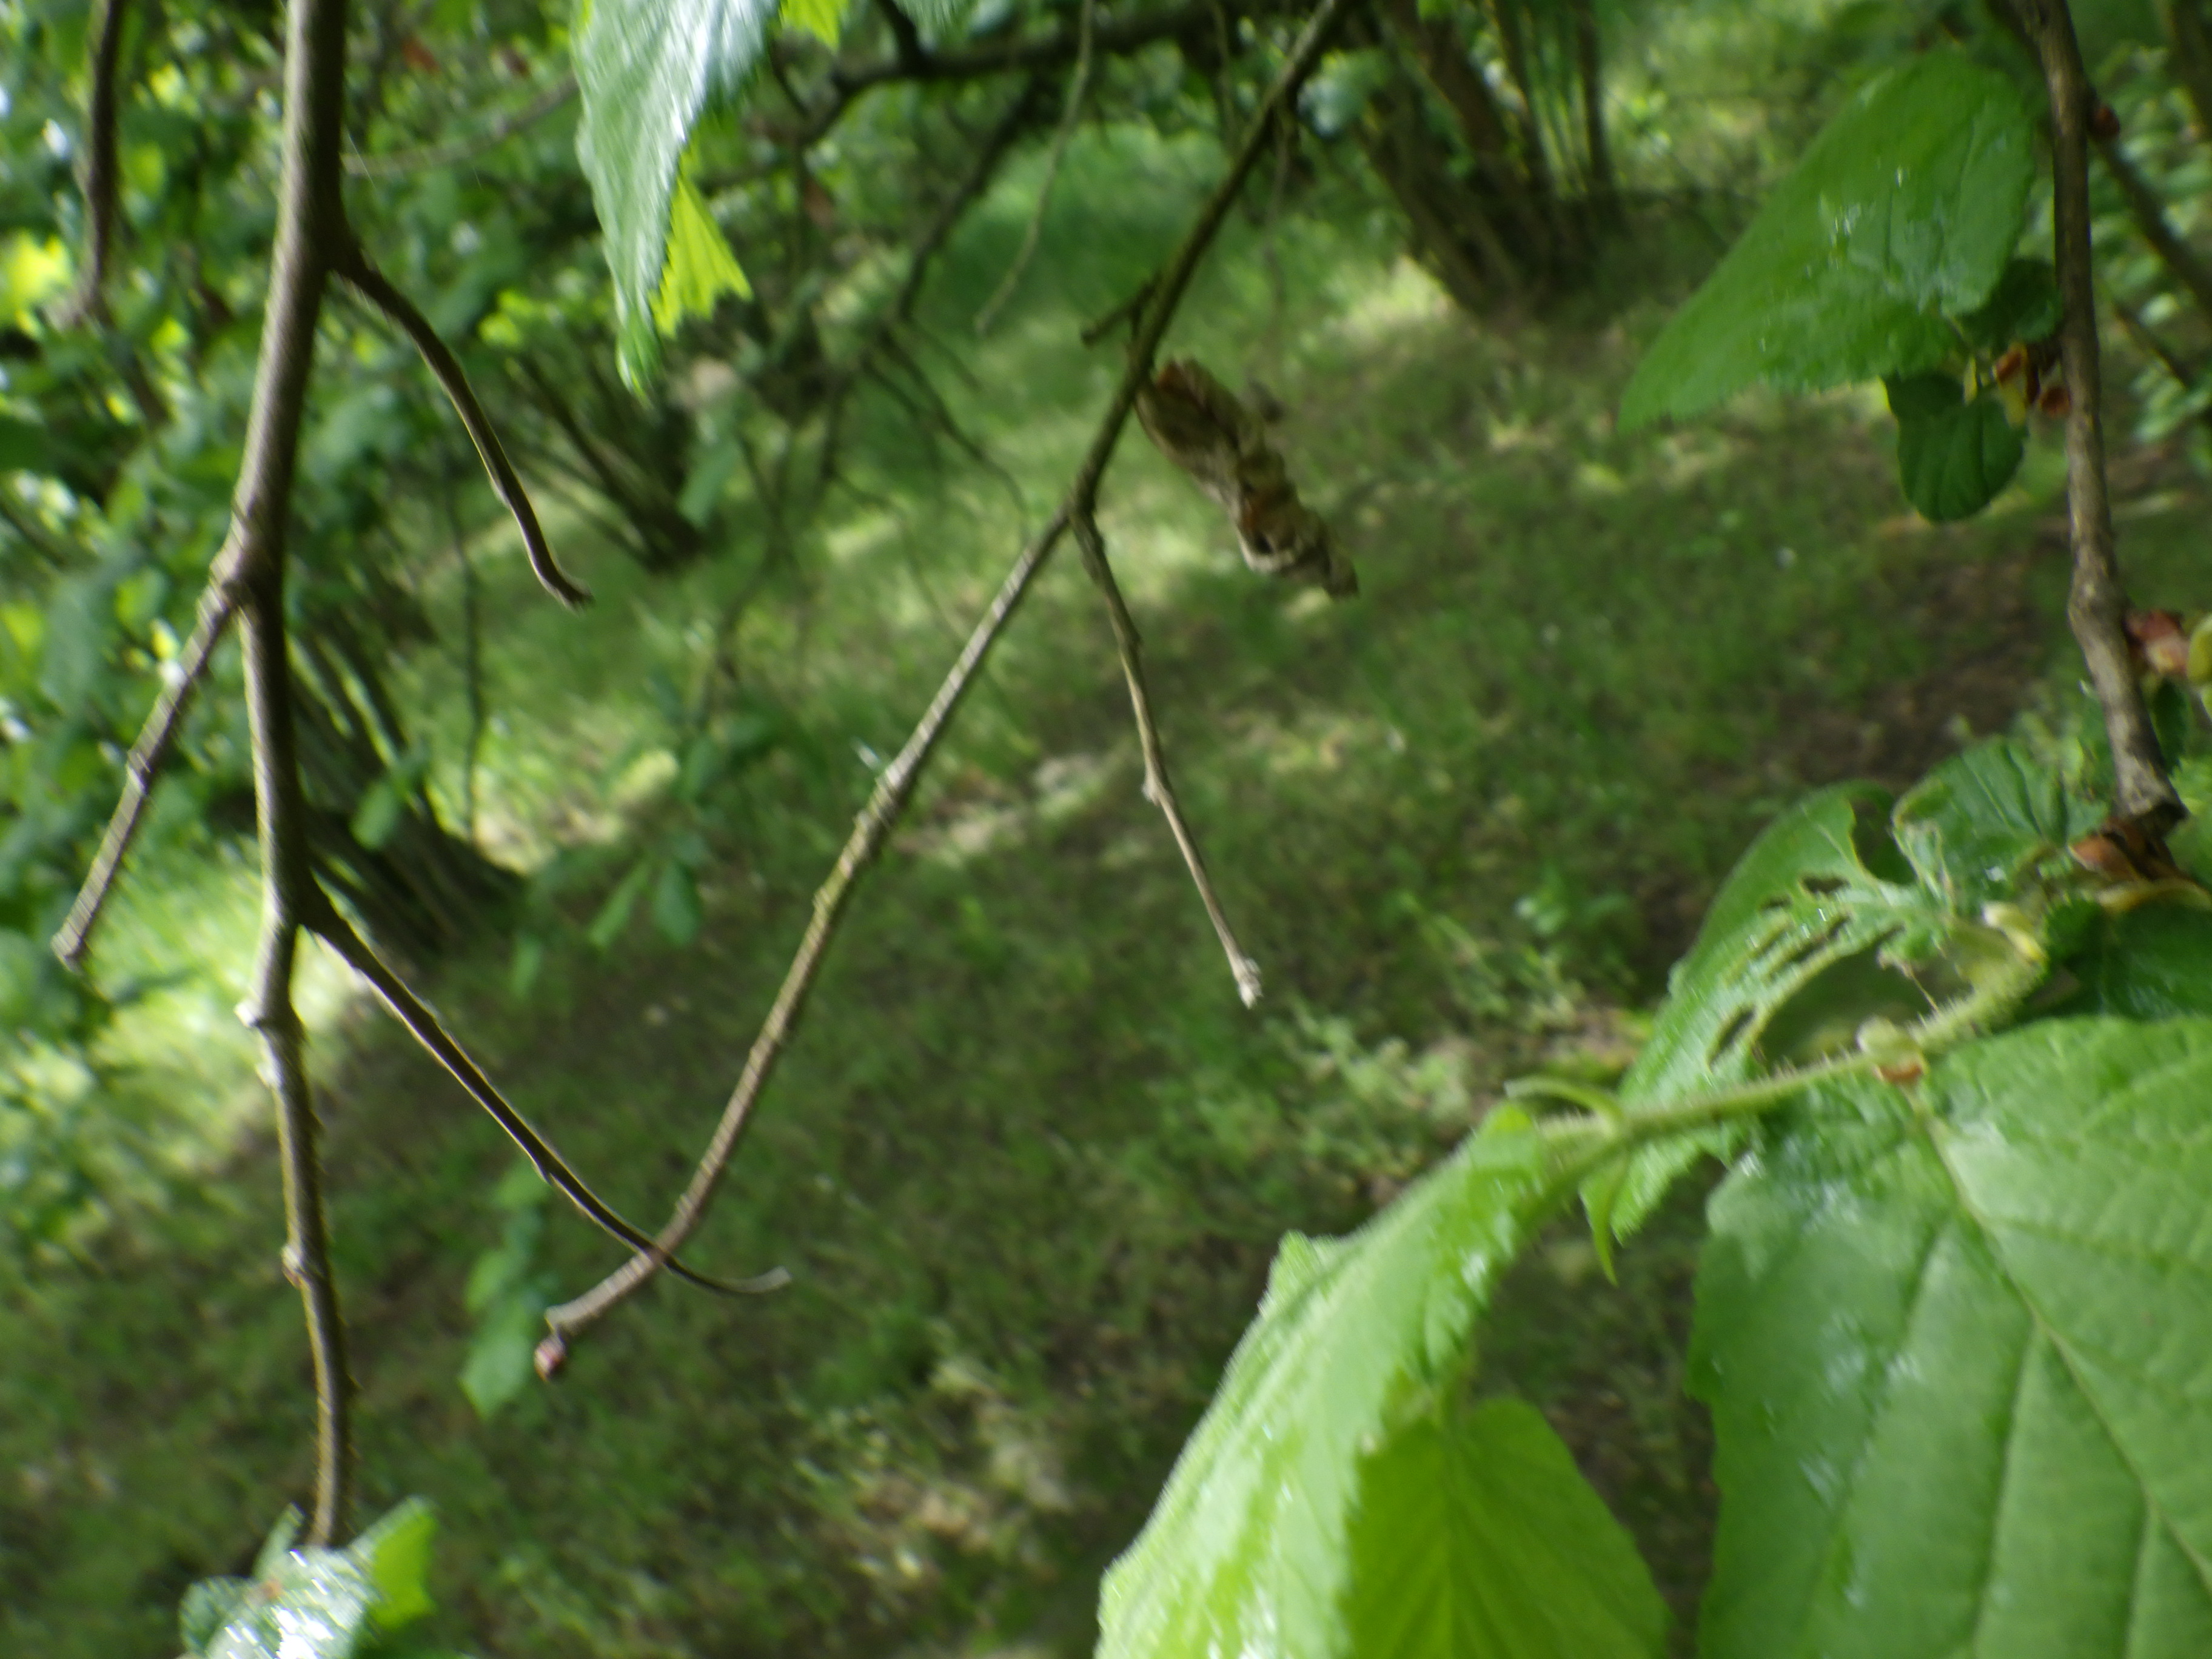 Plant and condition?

hazel, phytophagous
